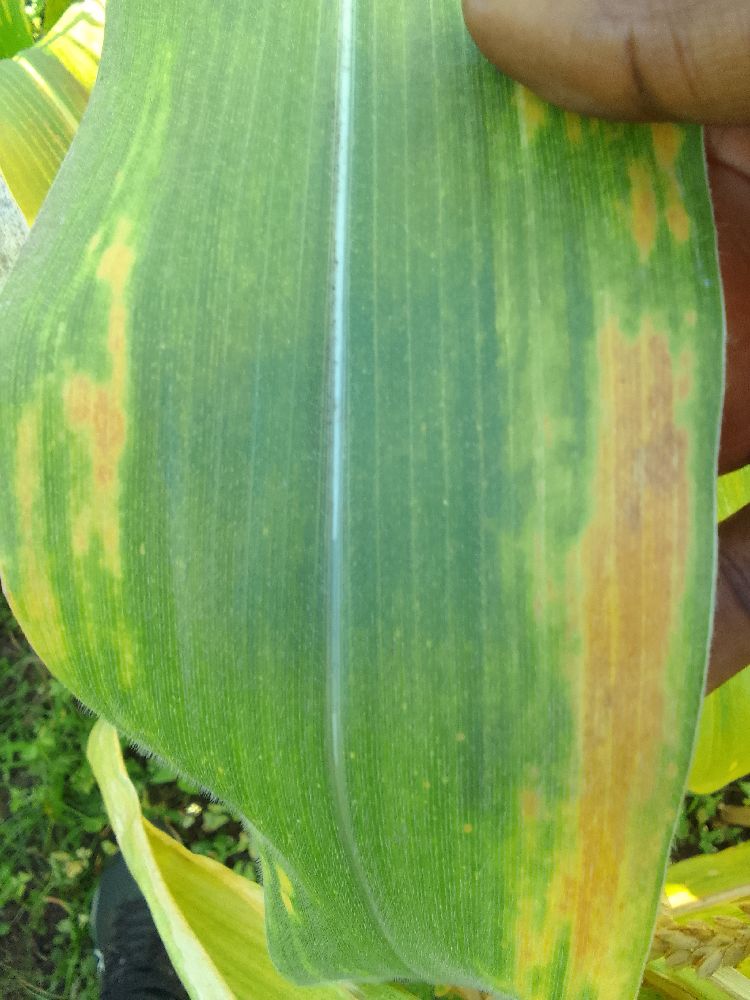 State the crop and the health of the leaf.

maize, maize lethal necrosis
